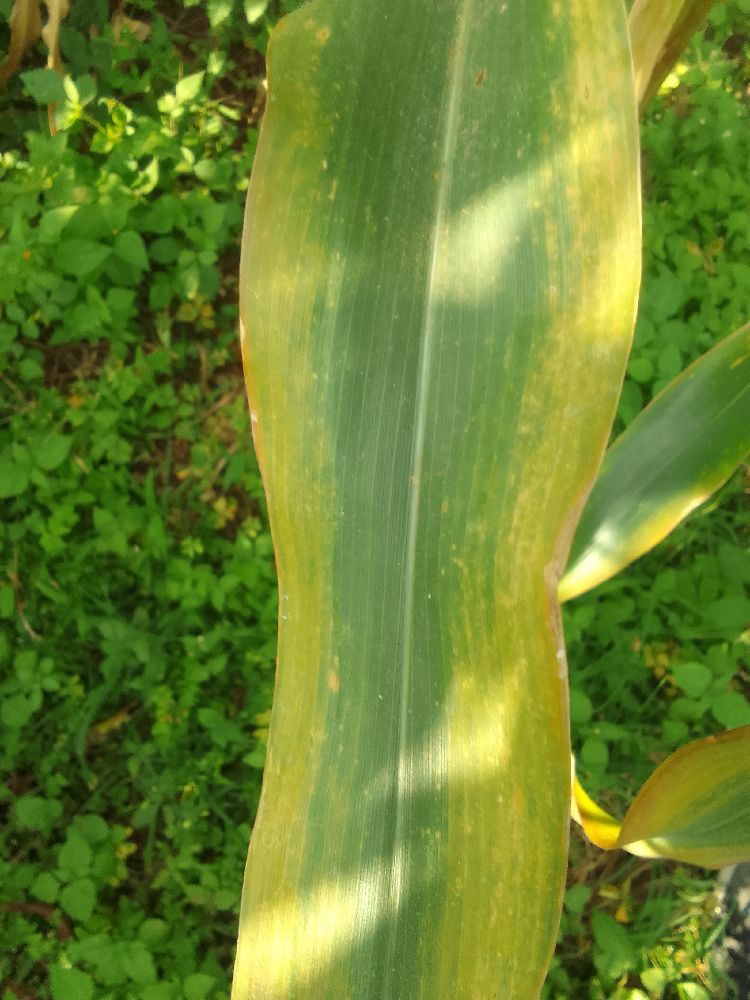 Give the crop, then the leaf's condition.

maize, maize lethal necrosis
